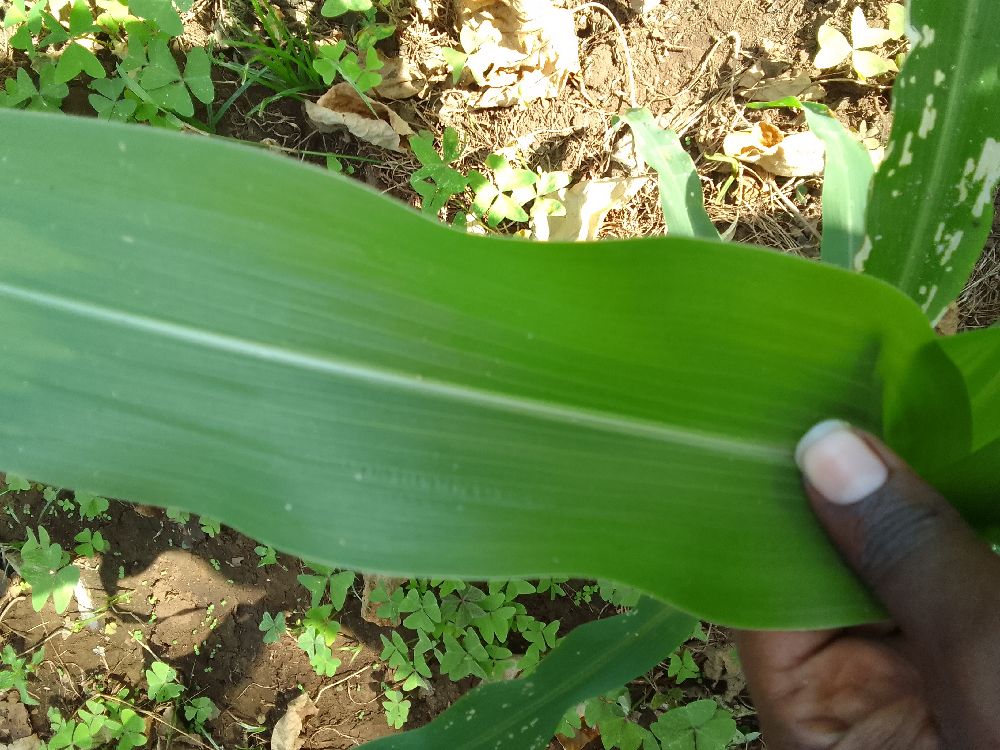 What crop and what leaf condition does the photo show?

maize, healthy
